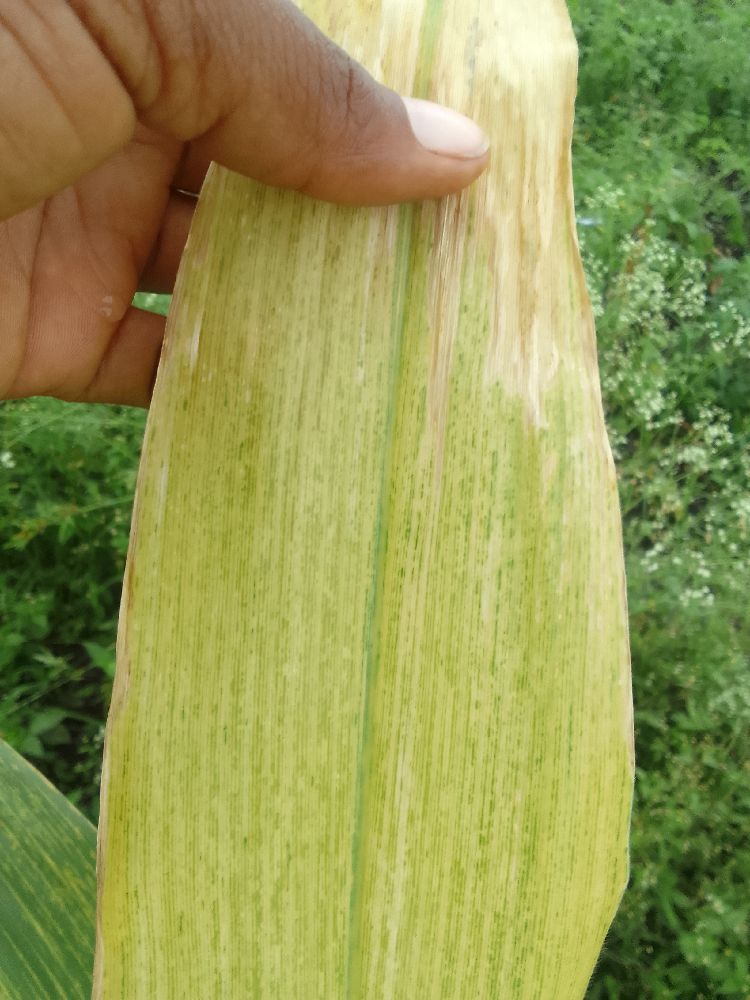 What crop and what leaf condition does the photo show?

maize, maize lethal necrosis
